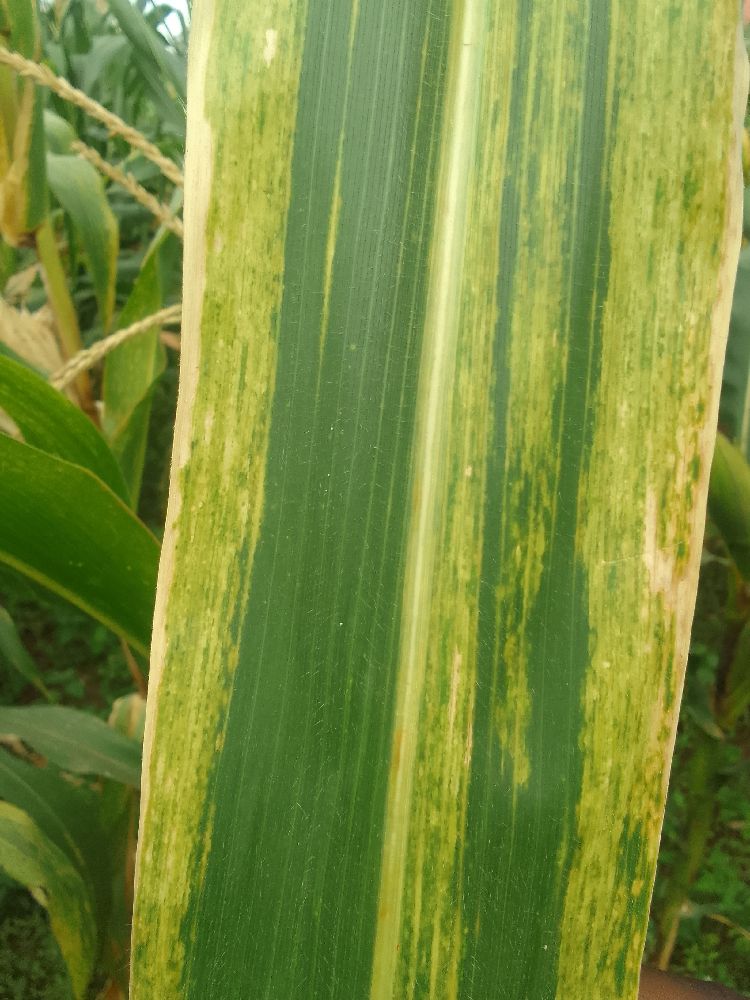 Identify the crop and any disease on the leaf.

maize, maize lethal necrosis
